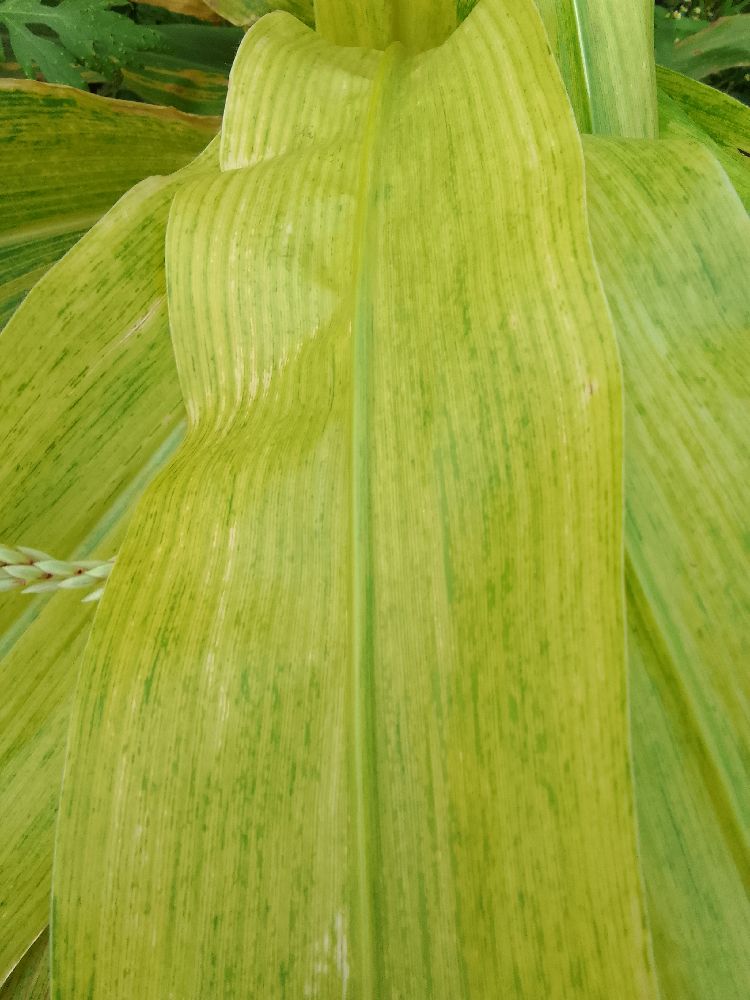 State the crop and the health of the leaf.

maize, maize lethal necrosis
